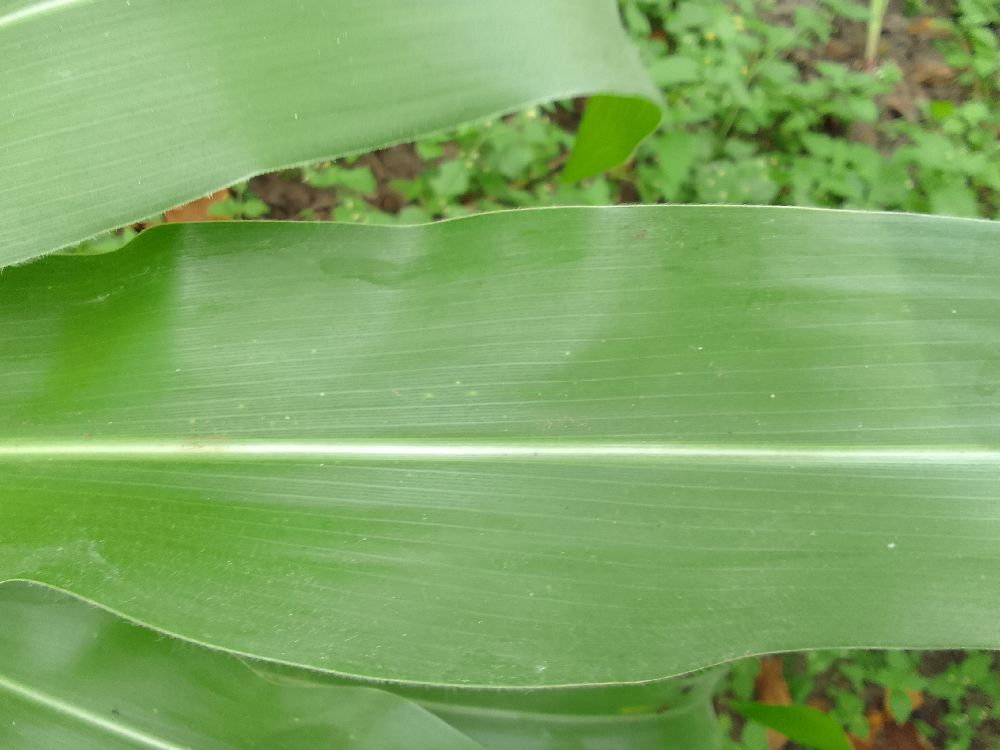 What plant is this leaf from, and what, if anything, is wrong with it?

maize, healthy
